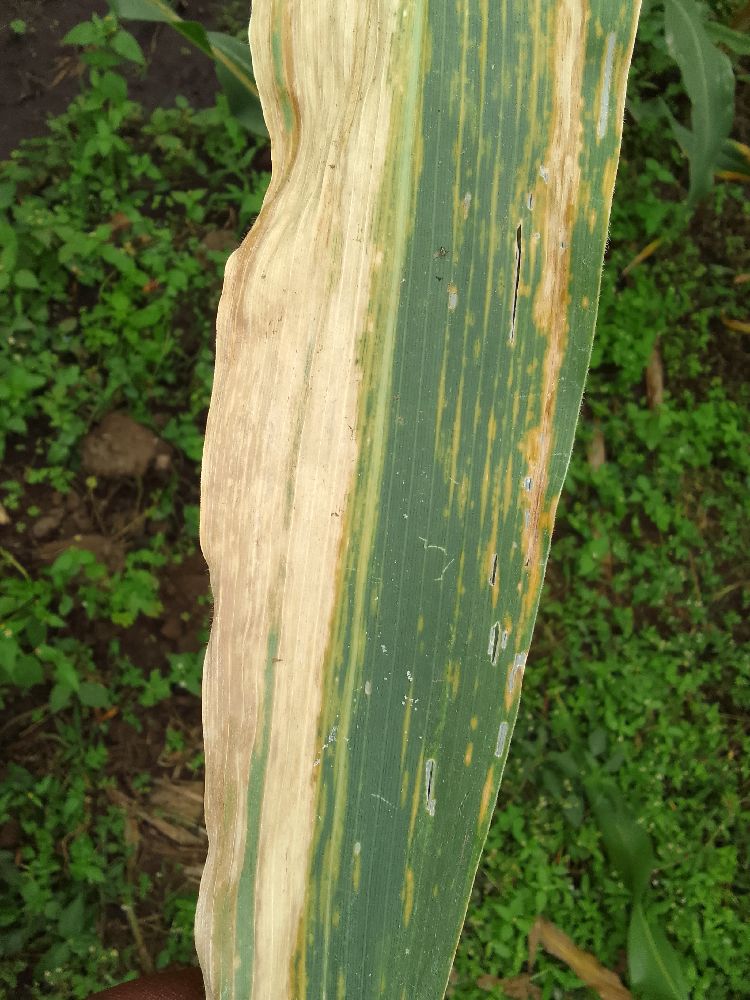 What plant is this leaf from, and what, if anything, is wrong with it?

maize, maize lethal necrosis
